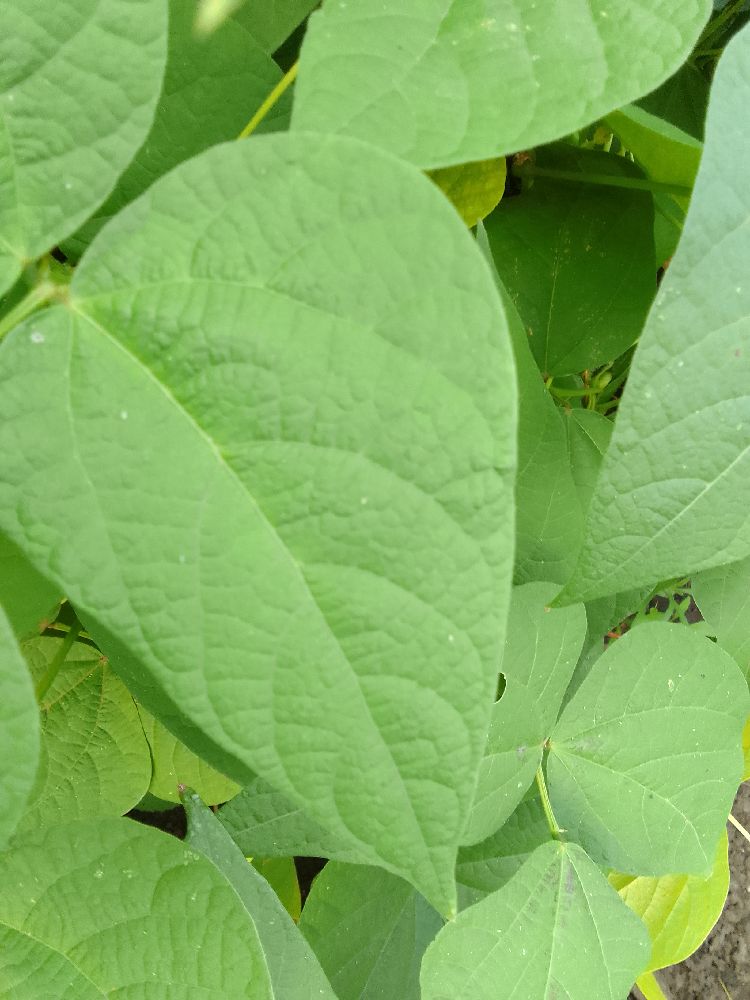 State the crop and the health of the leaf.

common bean, healthy
